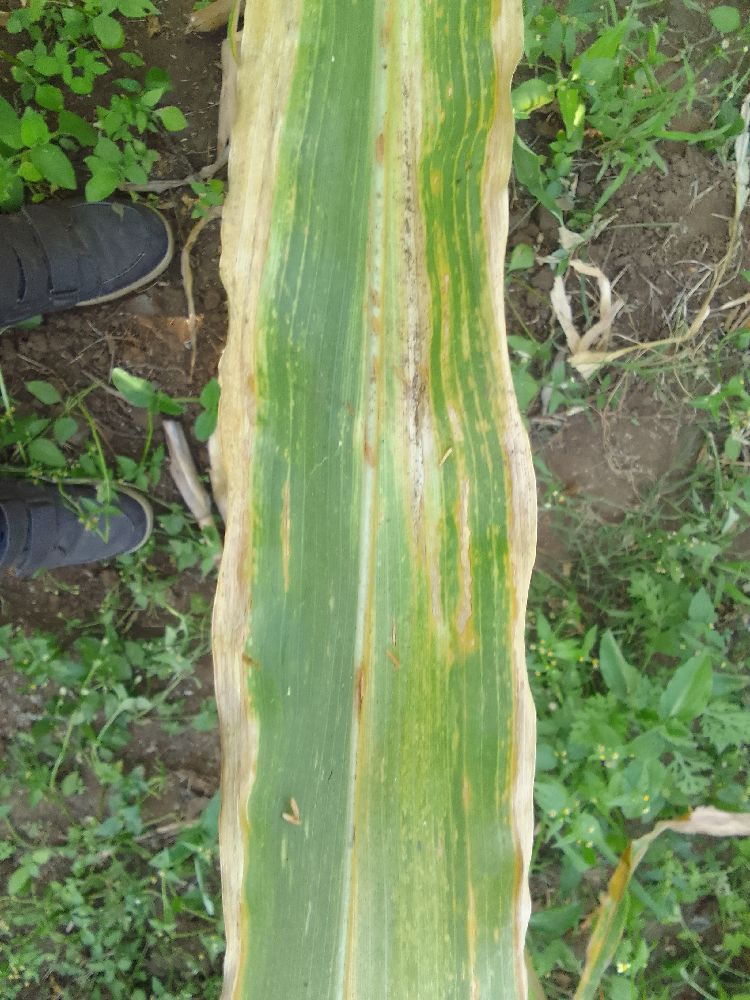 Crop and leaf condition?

maize, maize lethal necrosis
